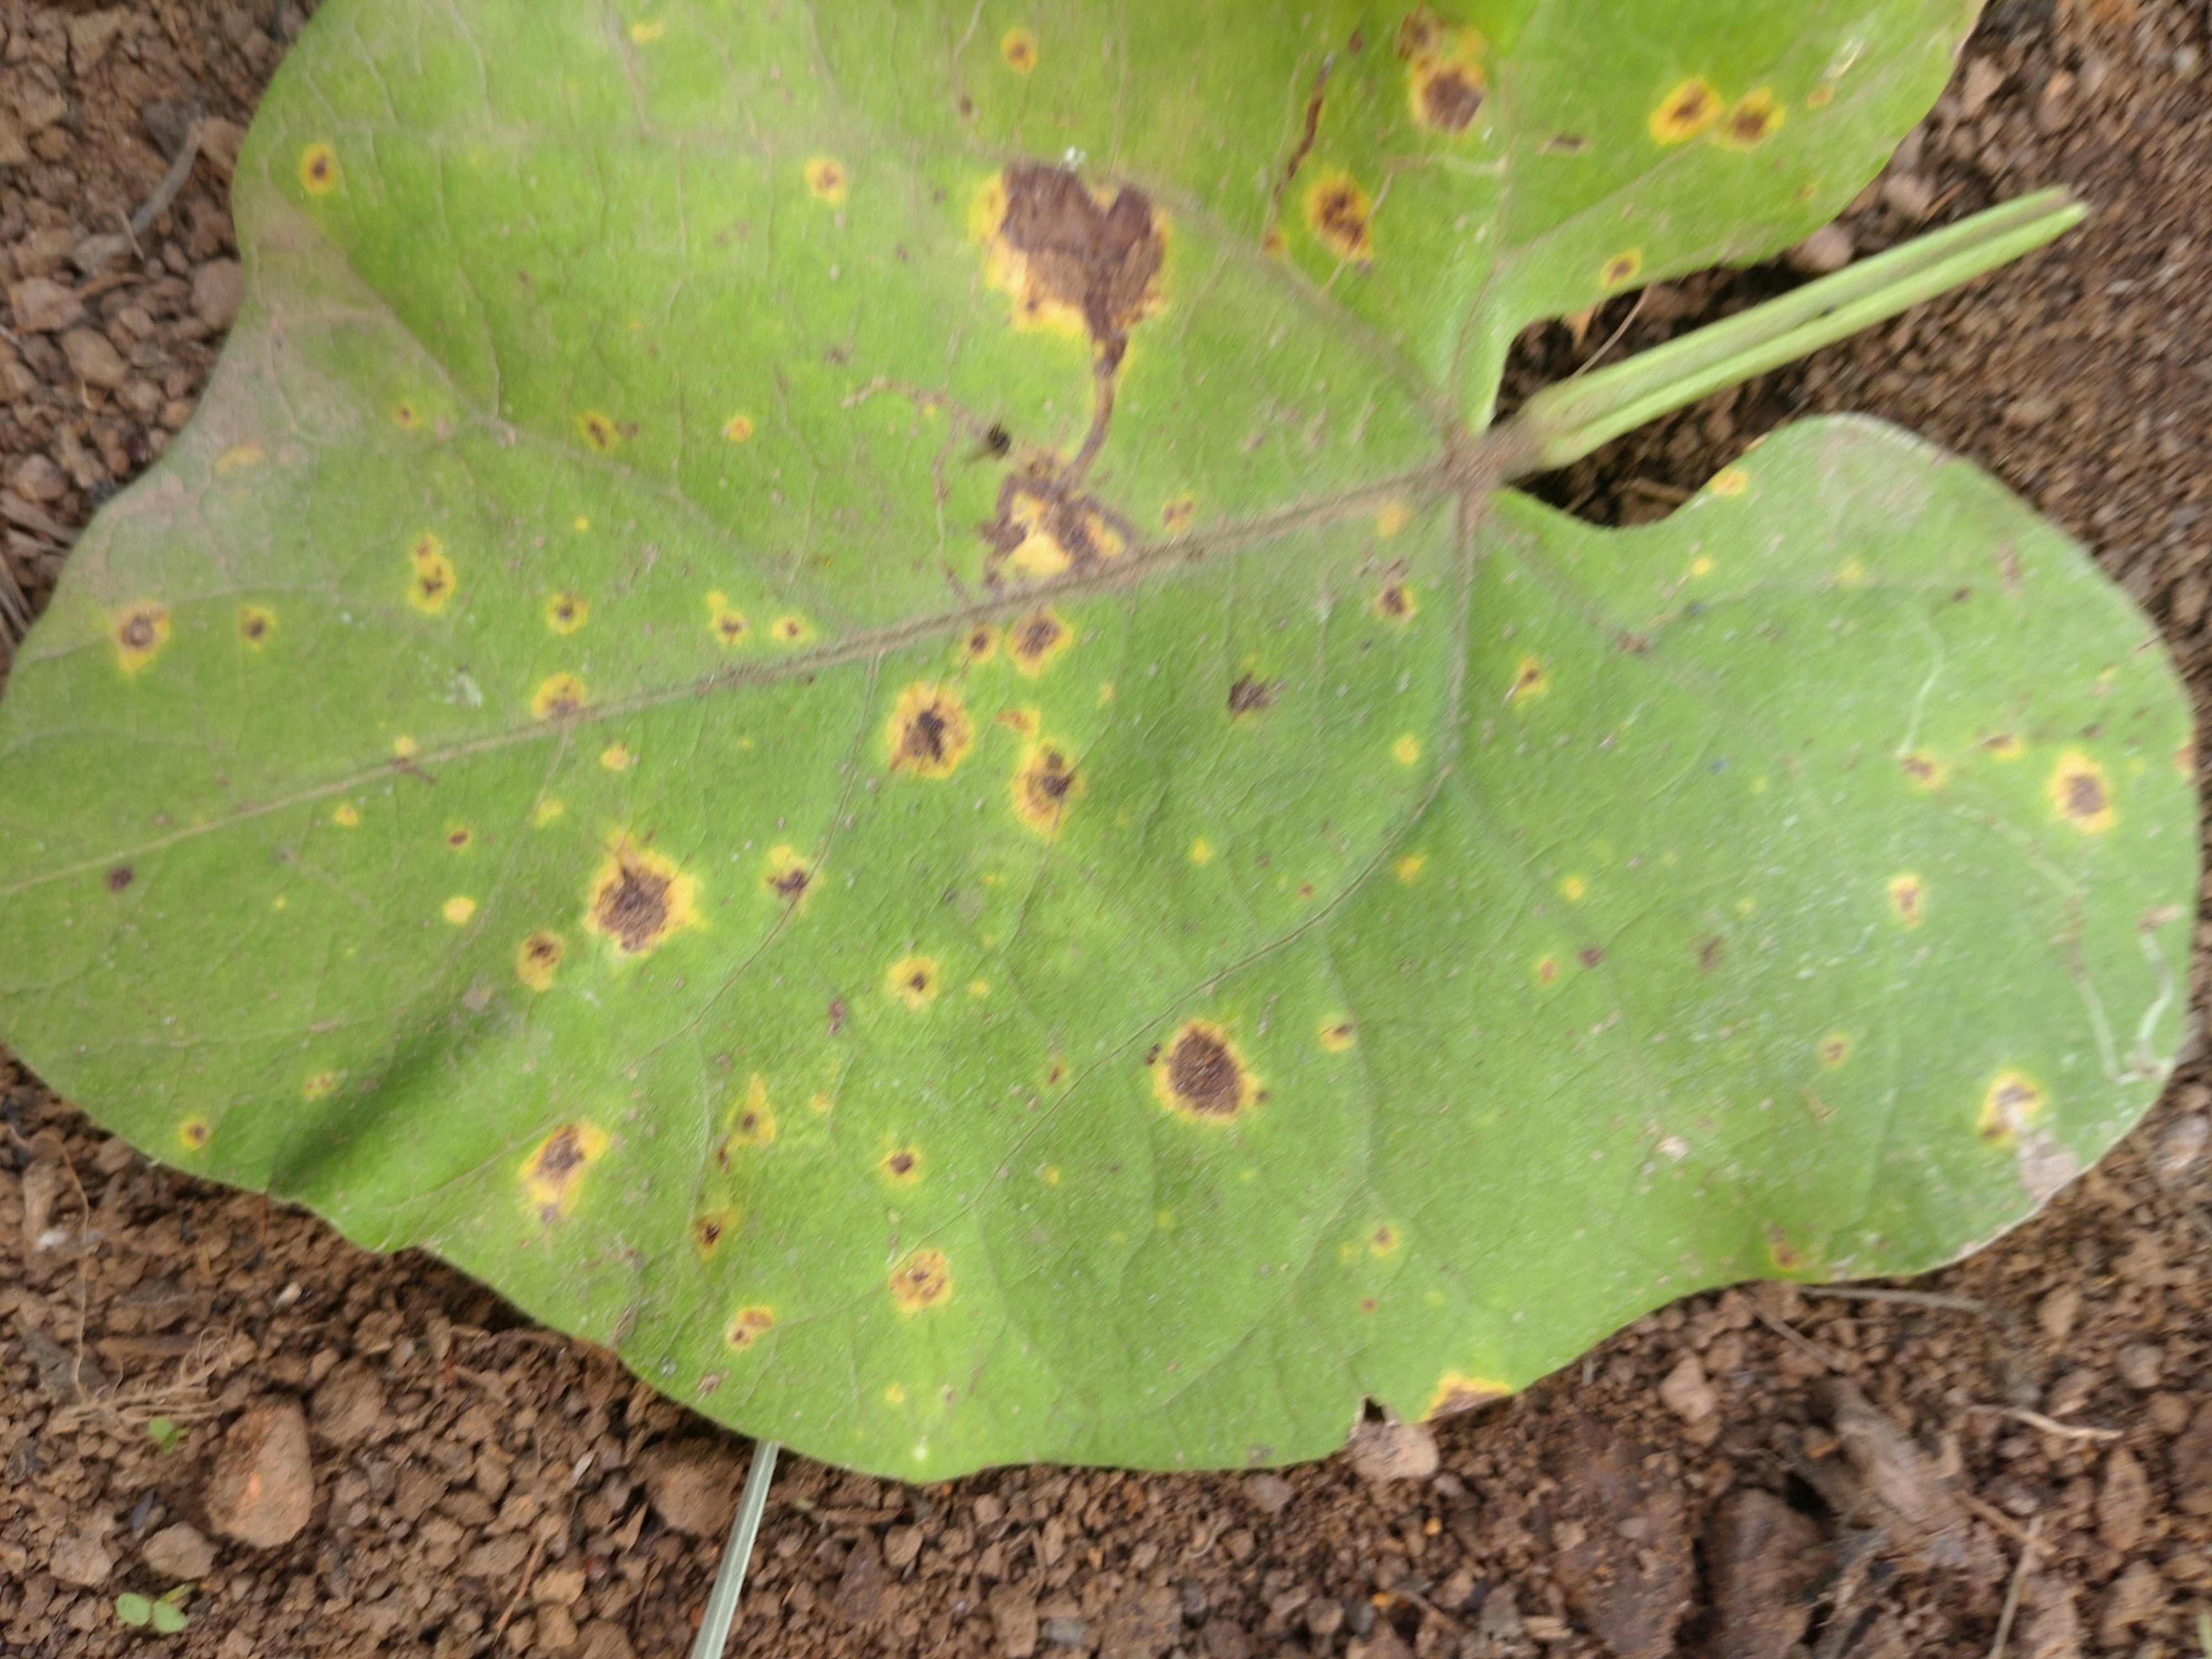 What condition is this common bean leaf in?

rust
